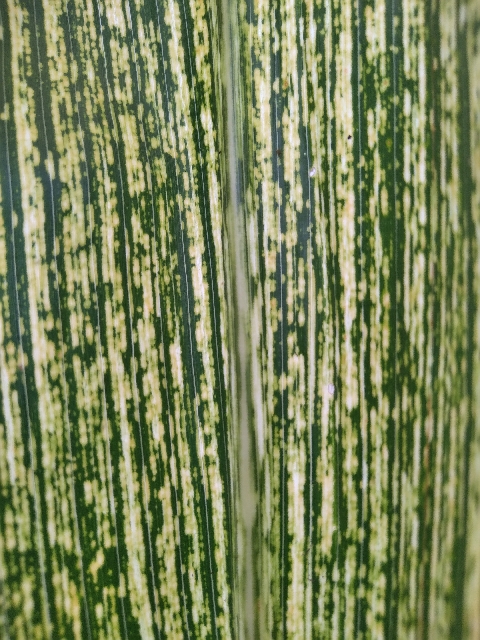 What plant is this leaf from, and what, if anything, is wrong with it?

maize, maize streak virus
